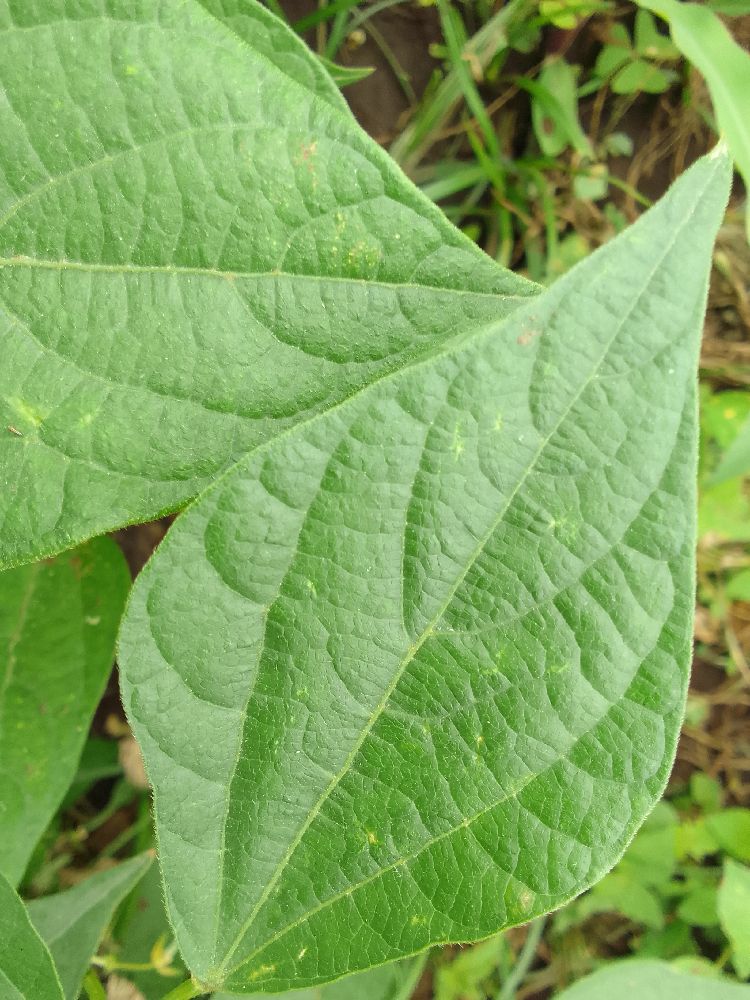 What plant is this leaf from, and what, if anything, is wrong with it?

common bean, healthy
